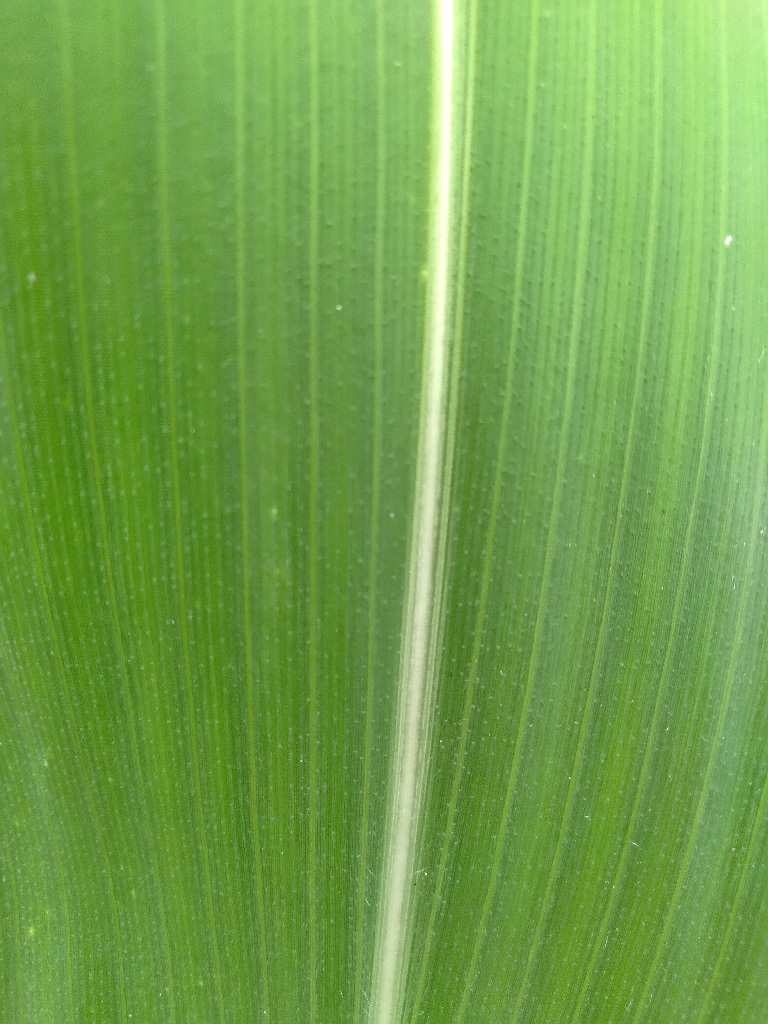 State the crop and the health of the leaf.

maize, healthy
